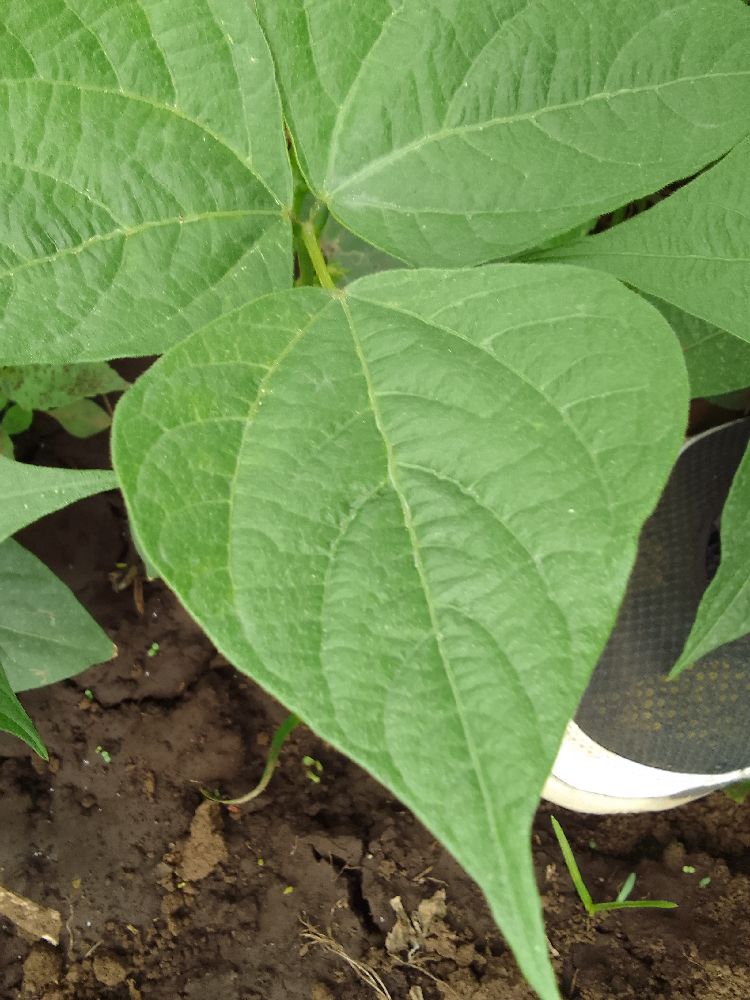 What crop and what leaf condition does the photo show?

common bean, healthy
